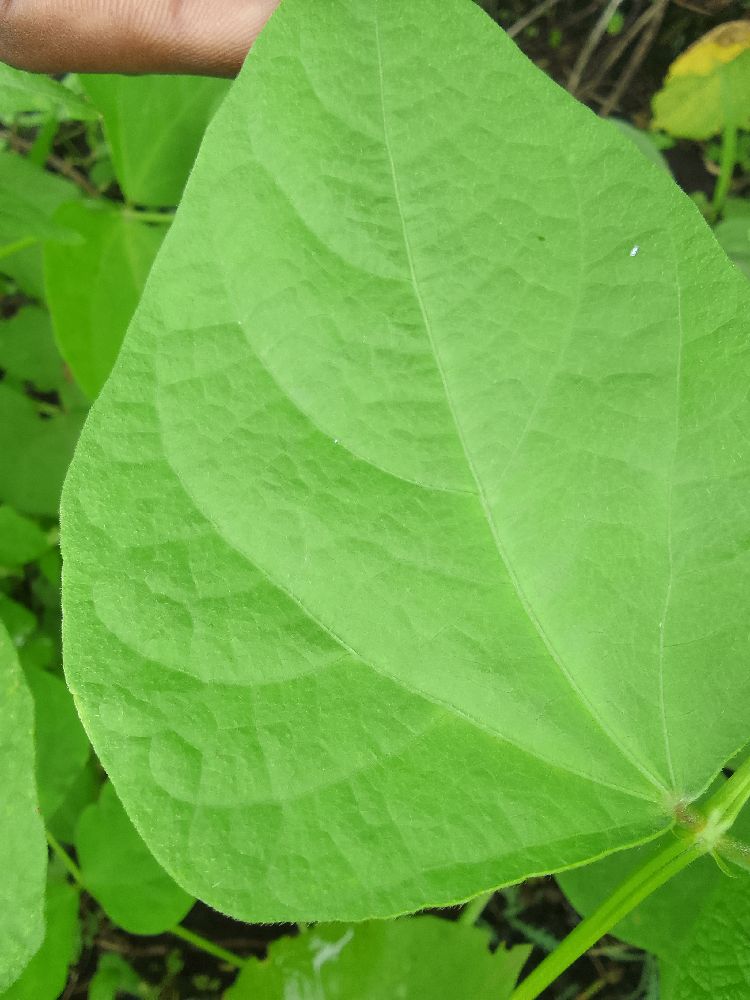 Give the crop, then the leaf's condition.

common bean, healthy
